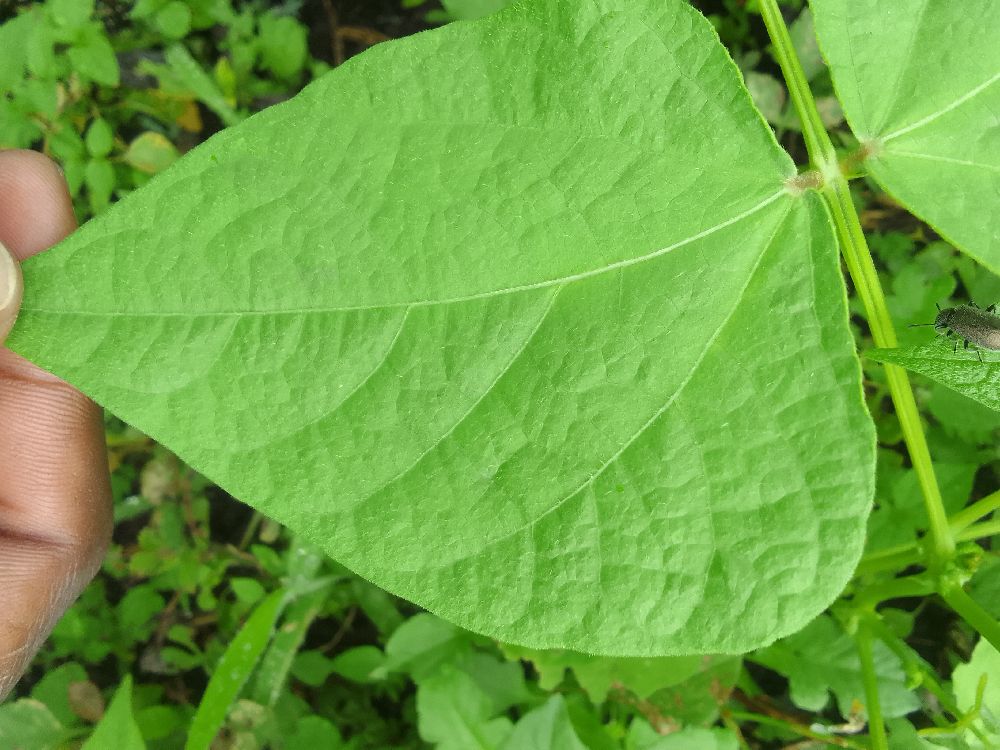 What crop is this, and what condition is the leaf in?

common bean, healthy
